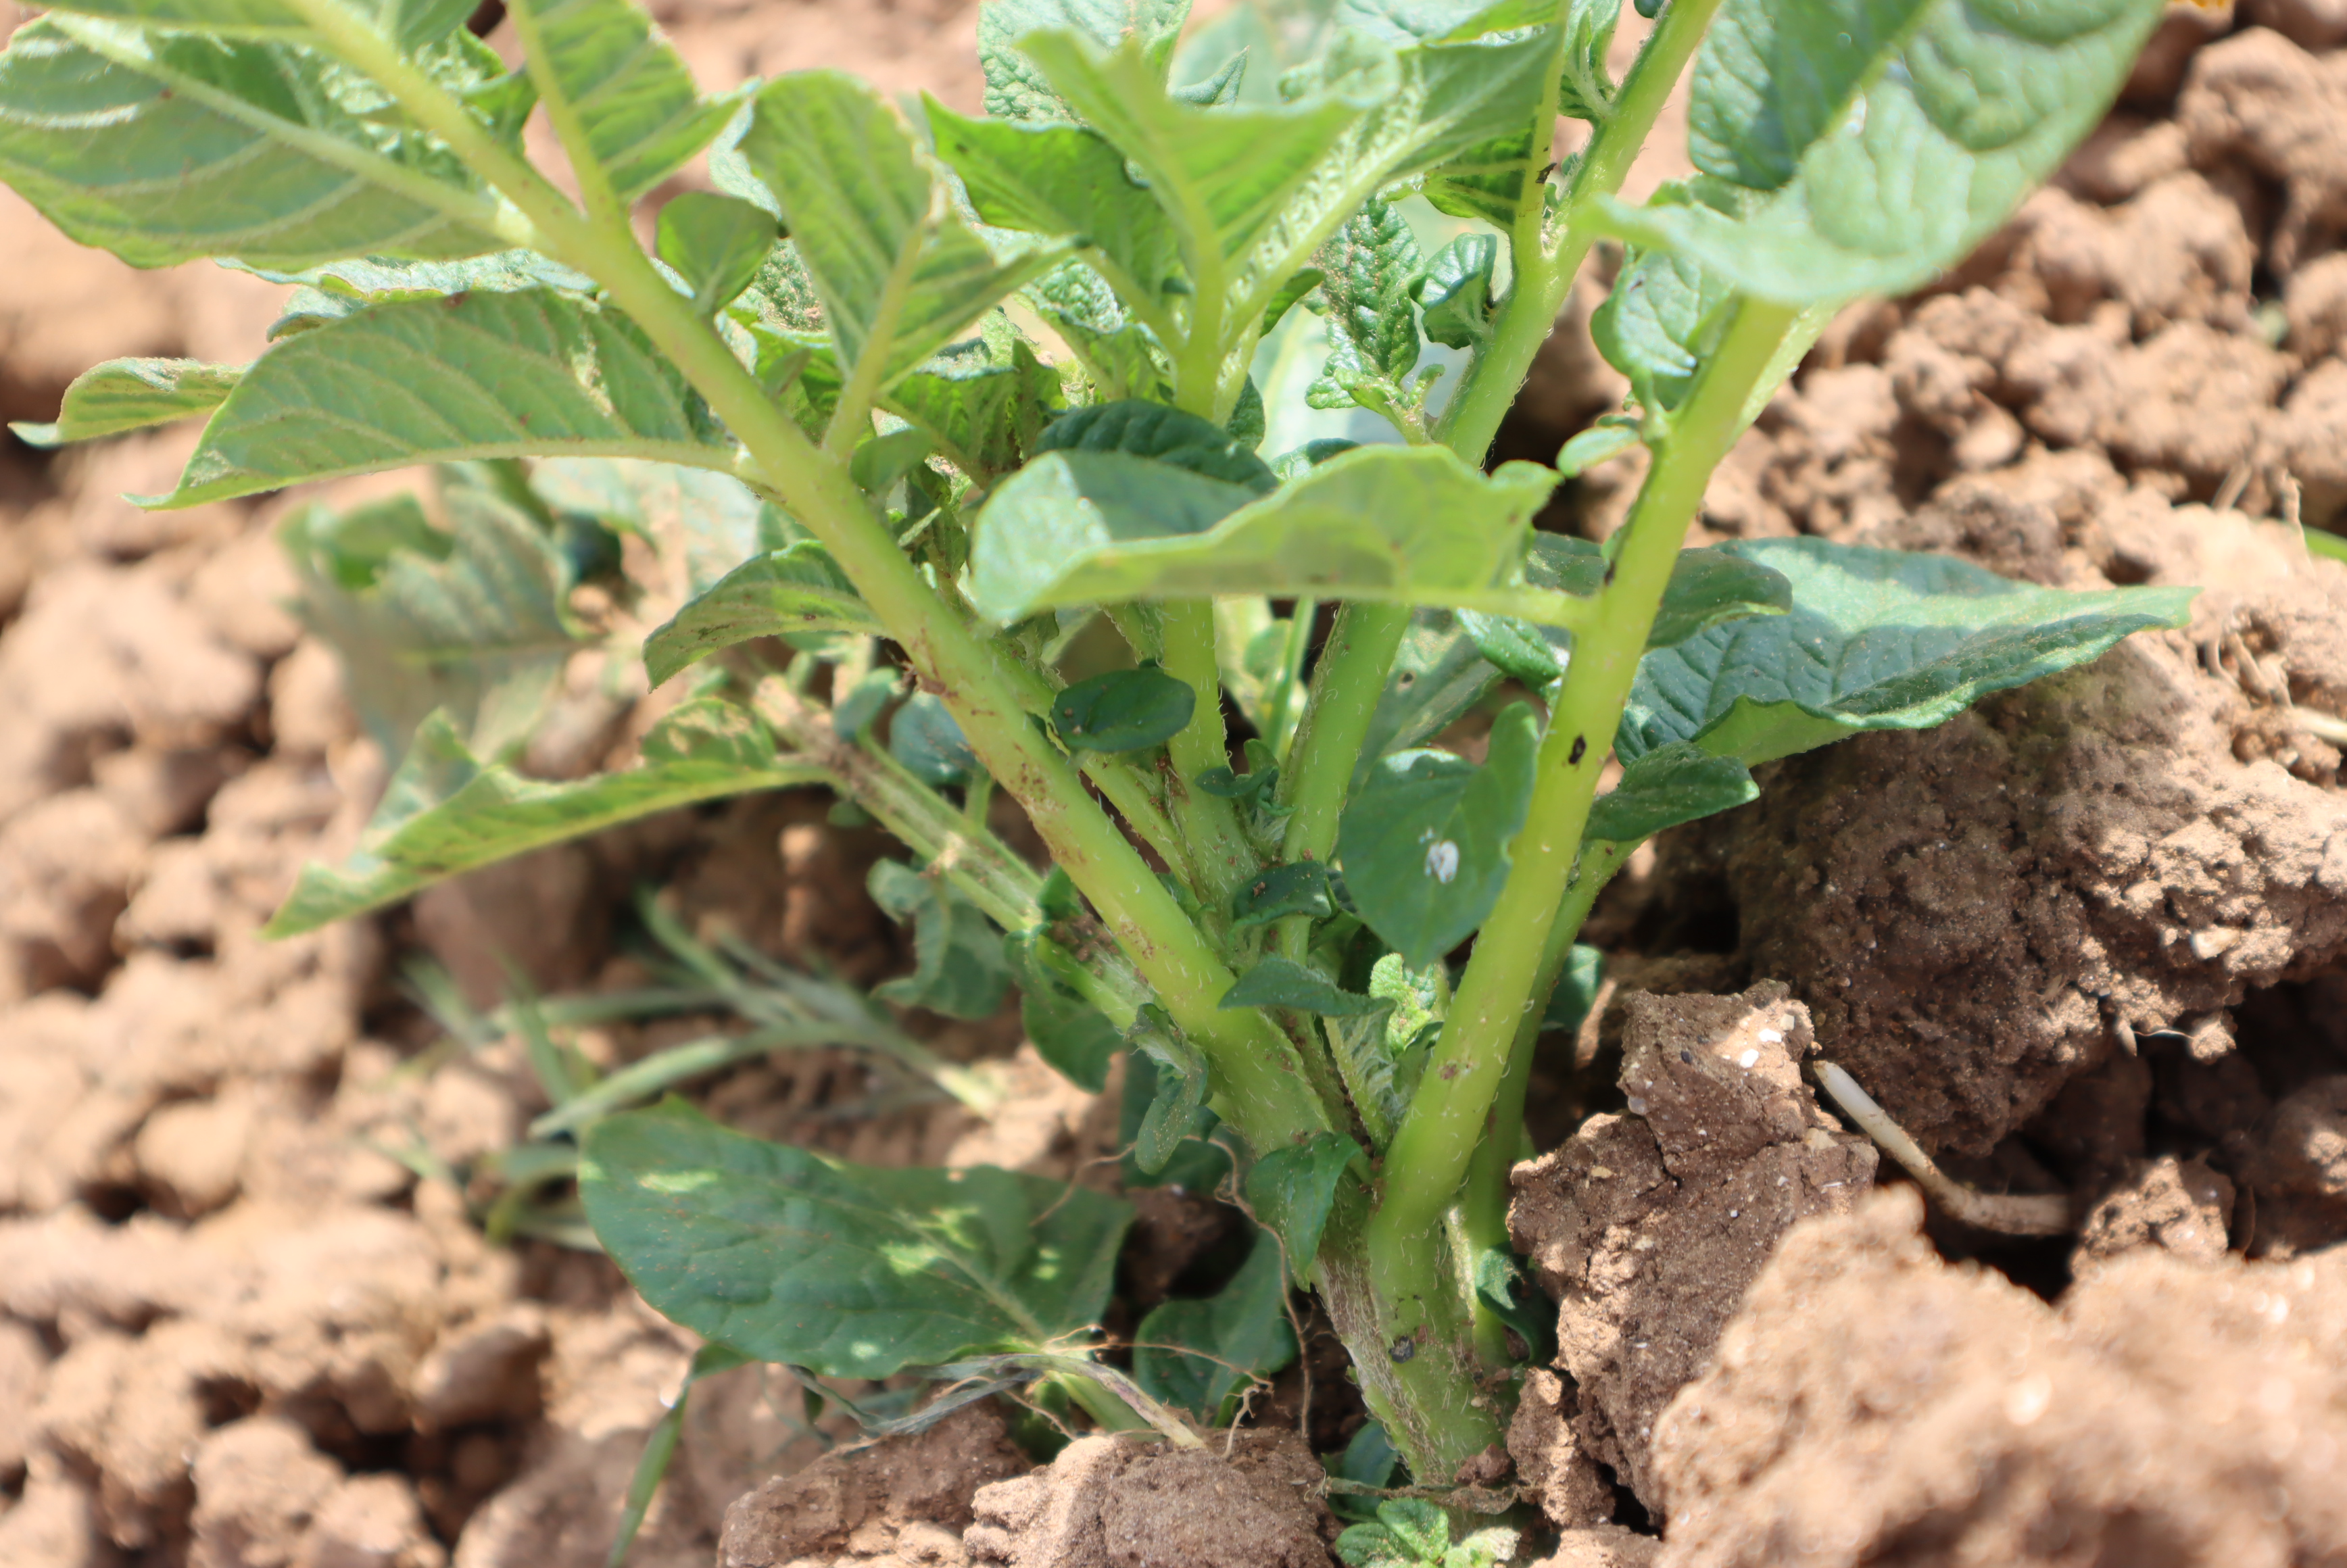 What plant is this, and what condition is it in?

potato, phytophagous
